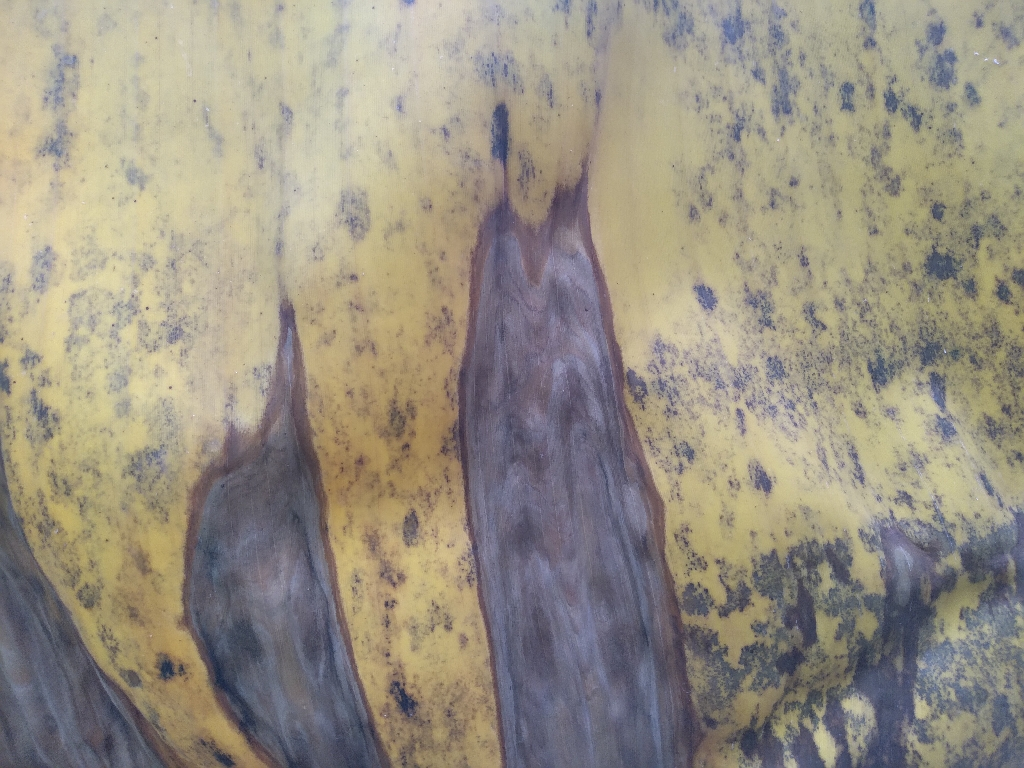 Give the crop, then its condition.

banana, black sigatoka
